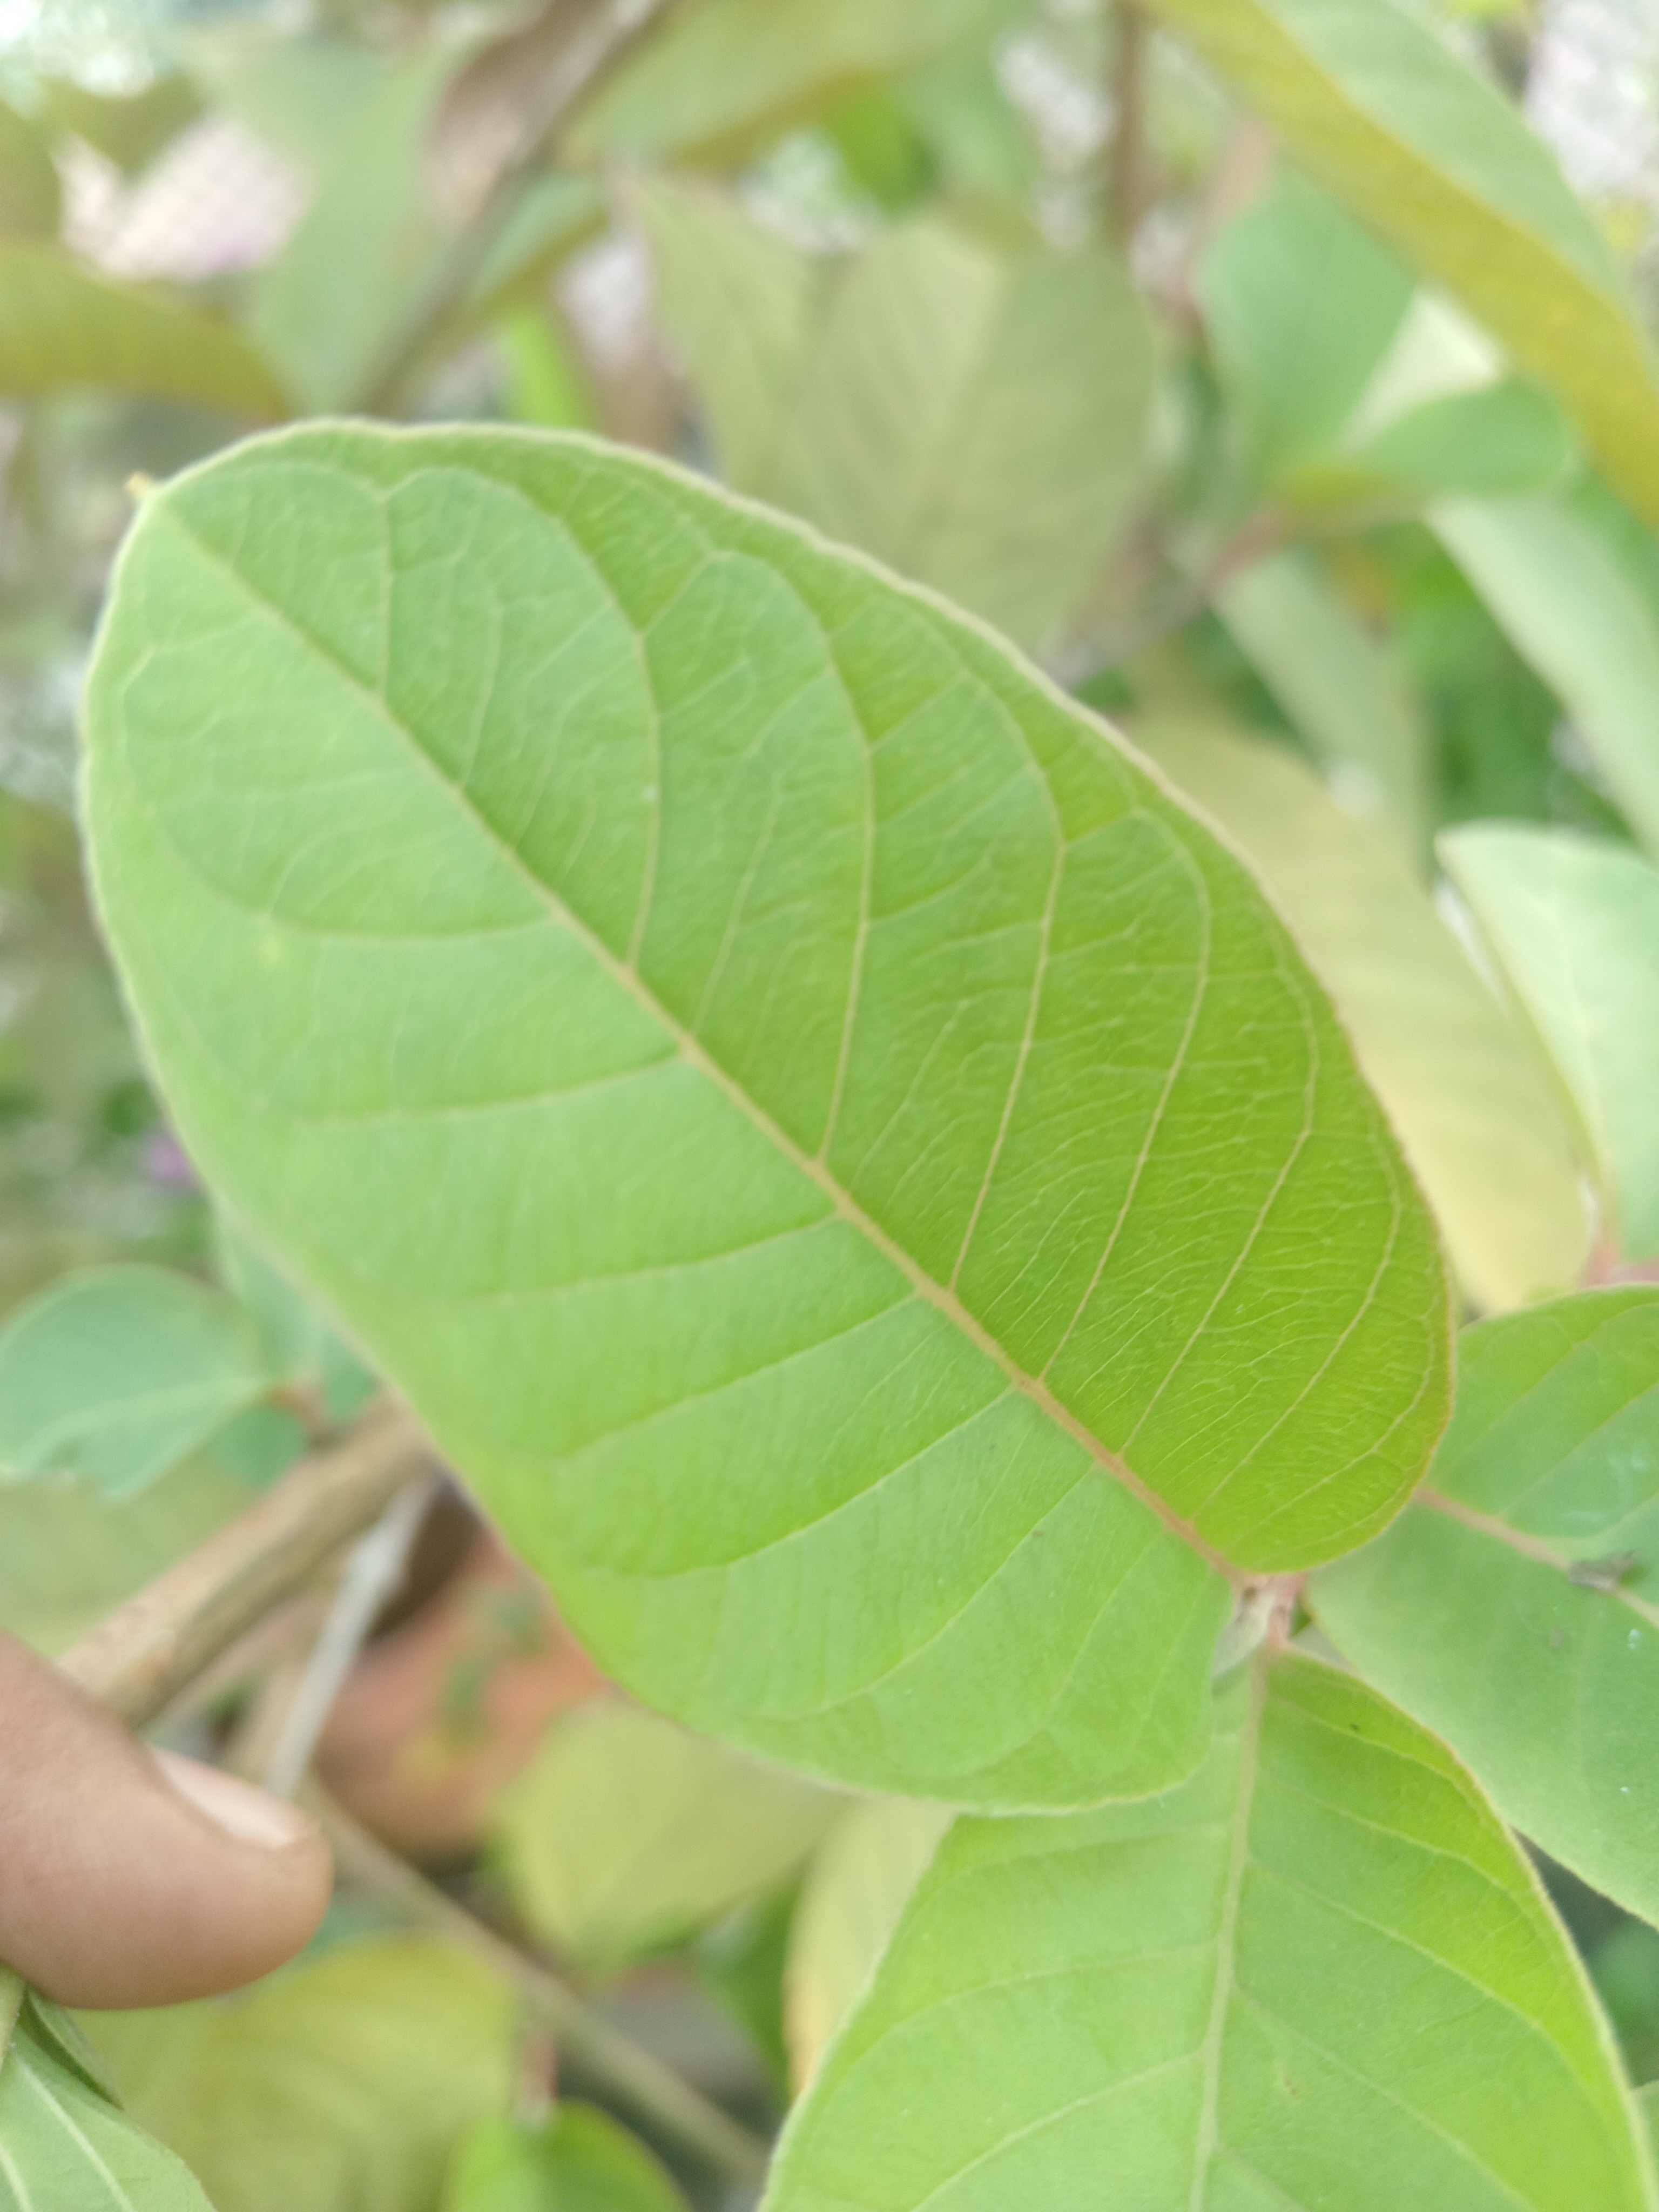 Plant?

guava
